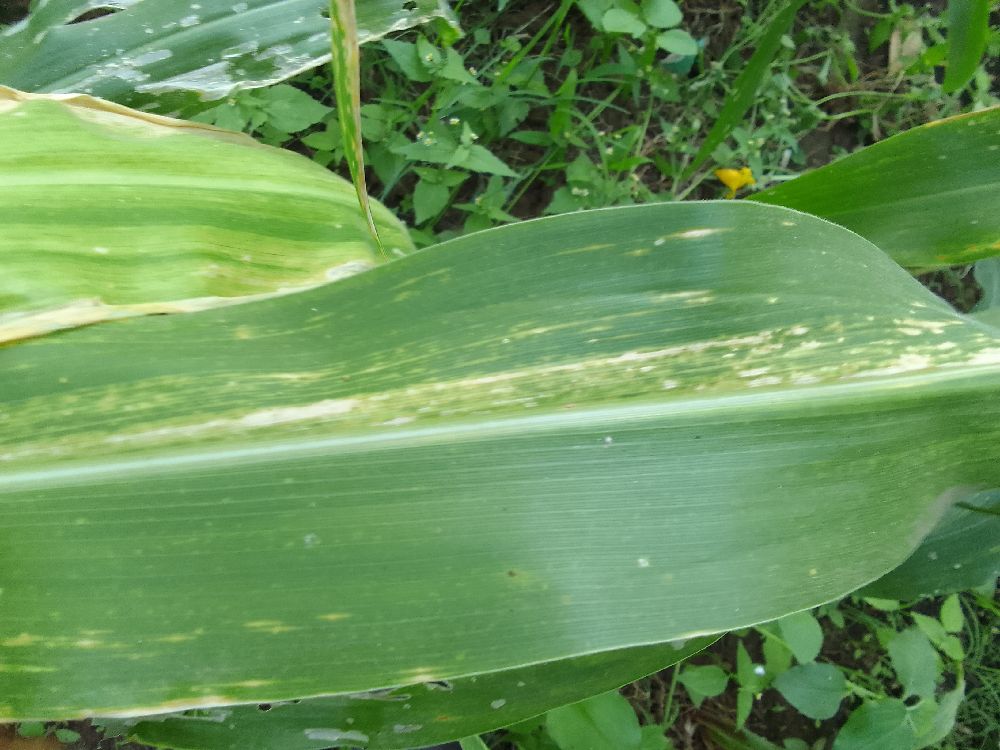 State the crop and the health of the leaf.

maize, maize lethal necrosis
